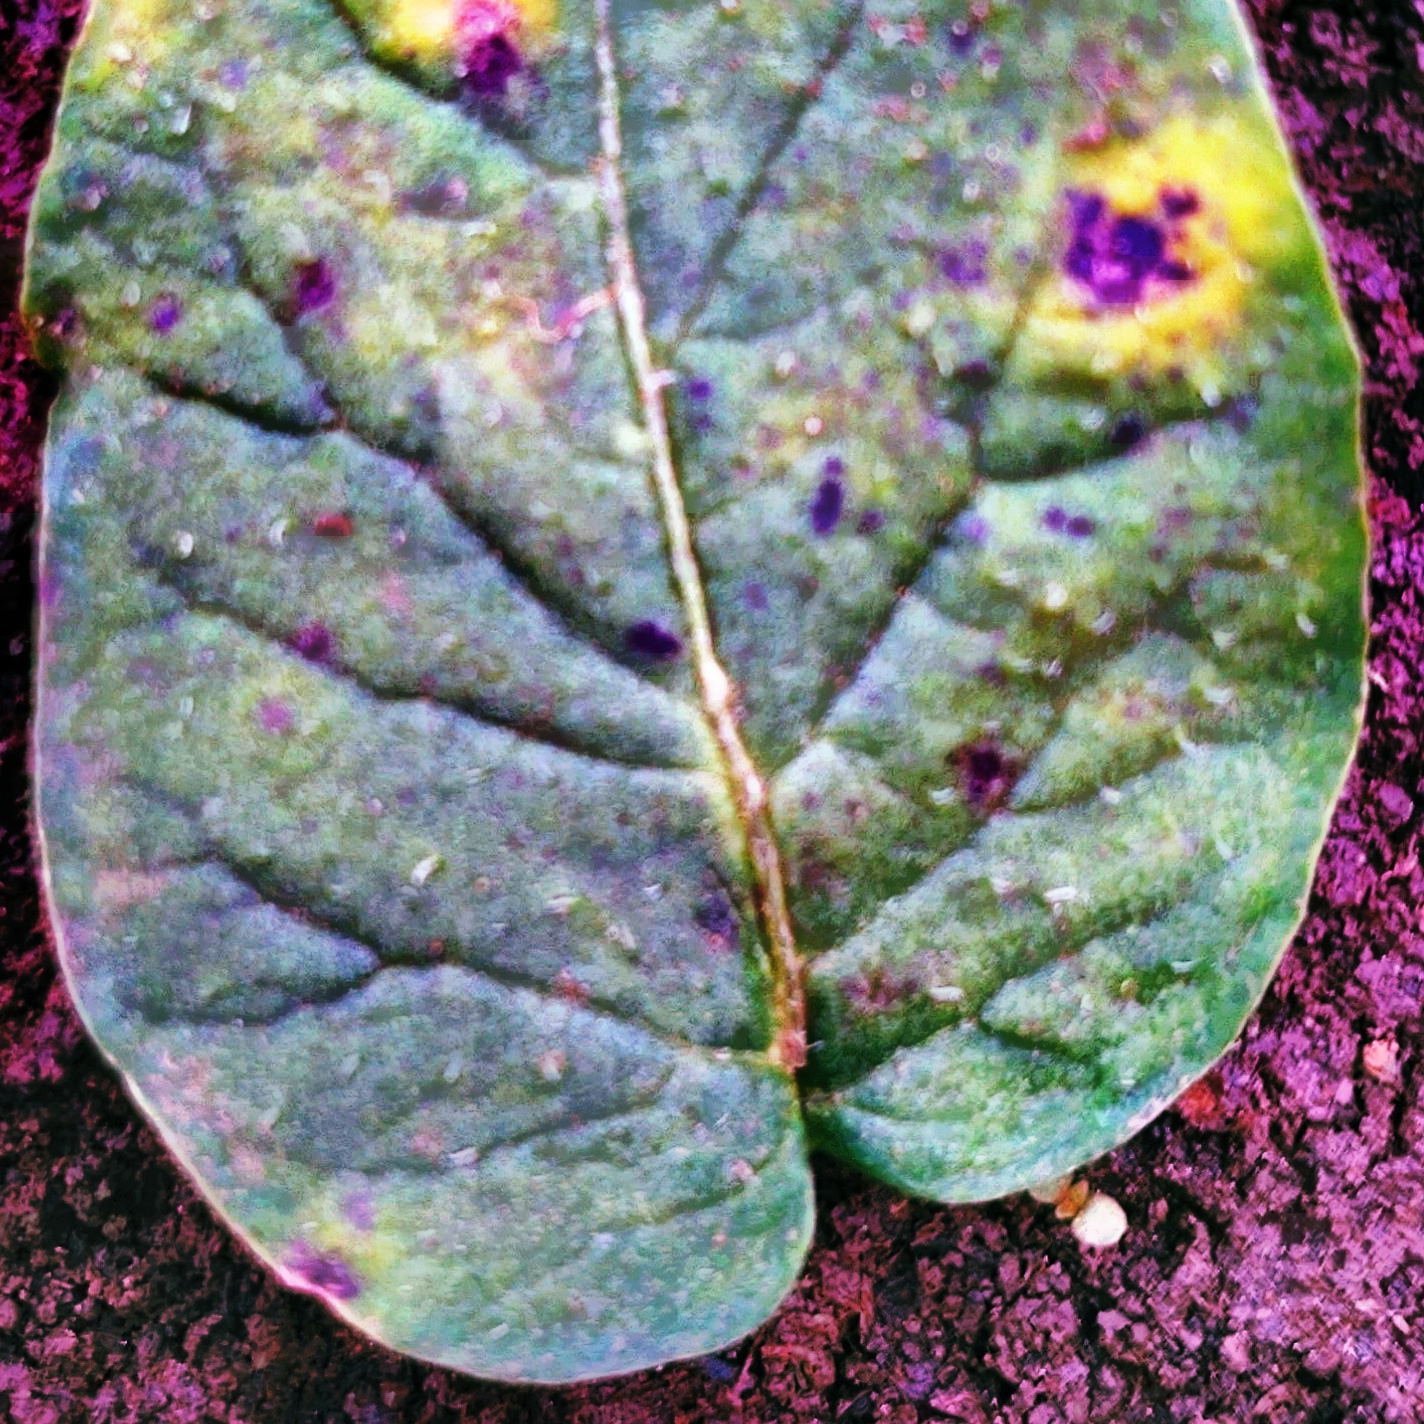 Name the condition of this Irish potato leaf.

late blight
